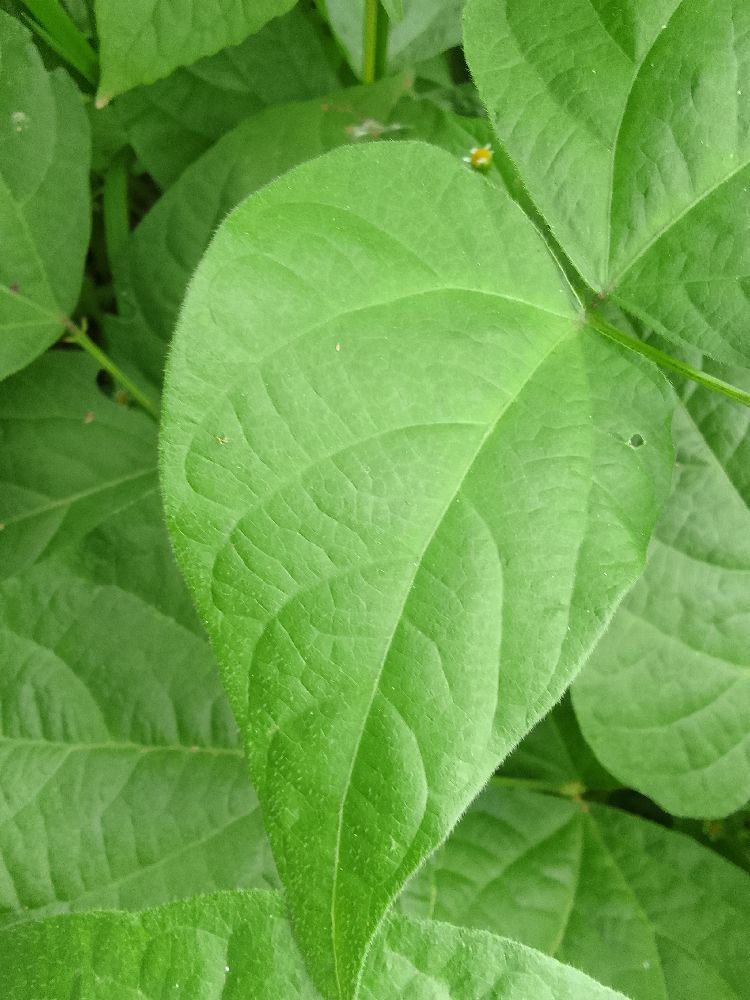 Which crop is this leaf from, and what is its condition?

common bean, healthy
